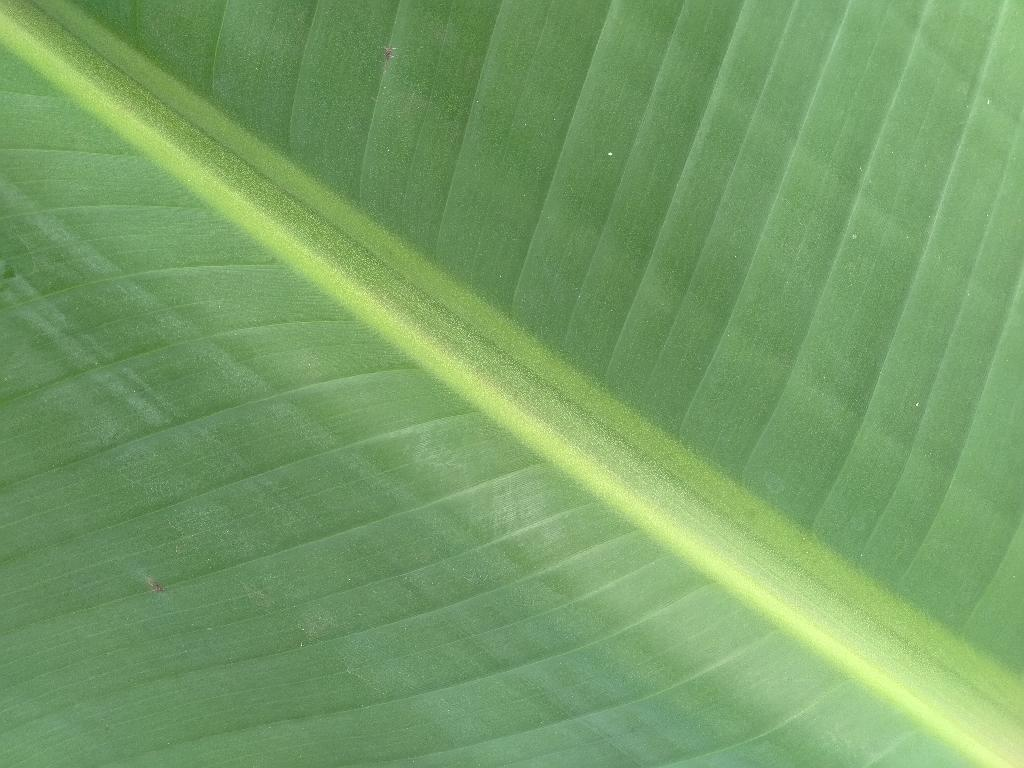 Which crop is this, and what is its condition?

banana, healthy
